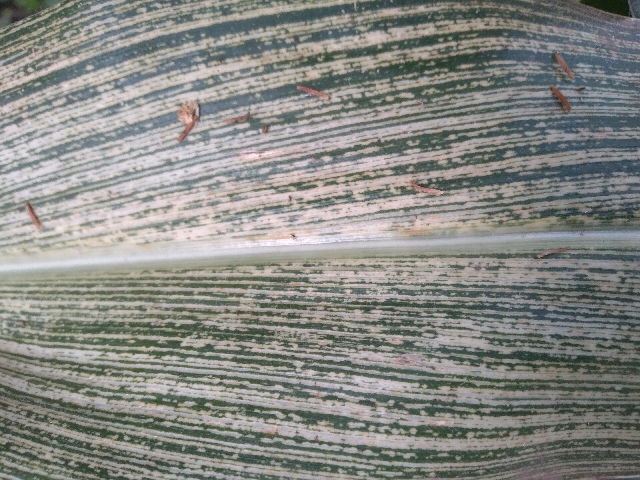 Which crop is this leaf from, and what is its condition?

maize, maize streak virus
